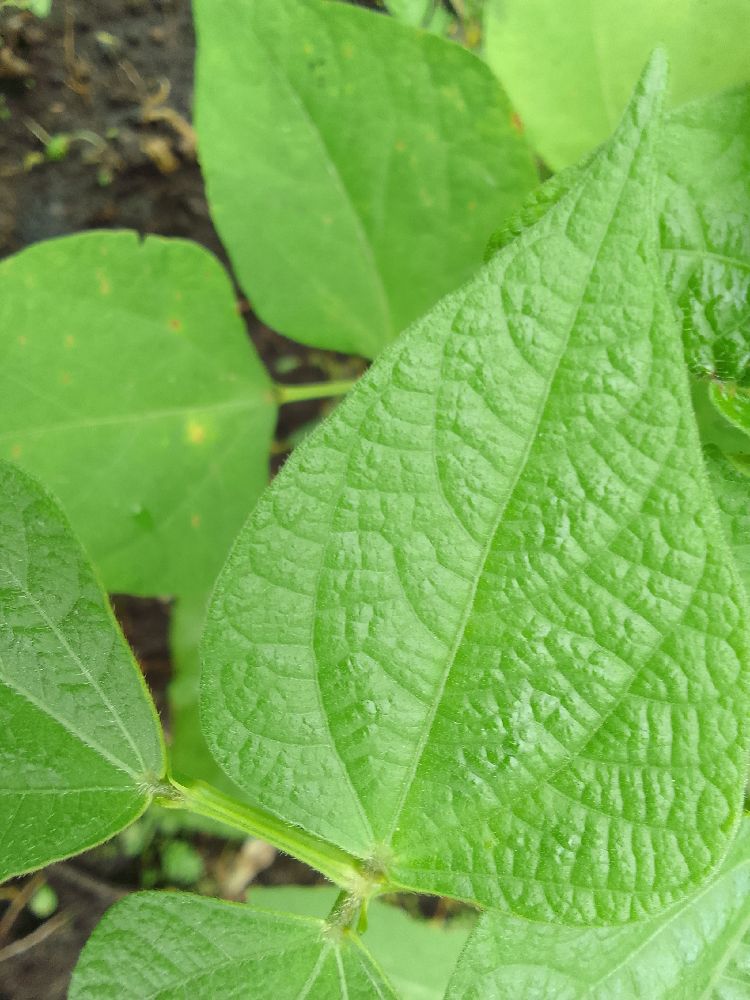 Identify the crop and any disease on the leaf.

common bean, healthy
